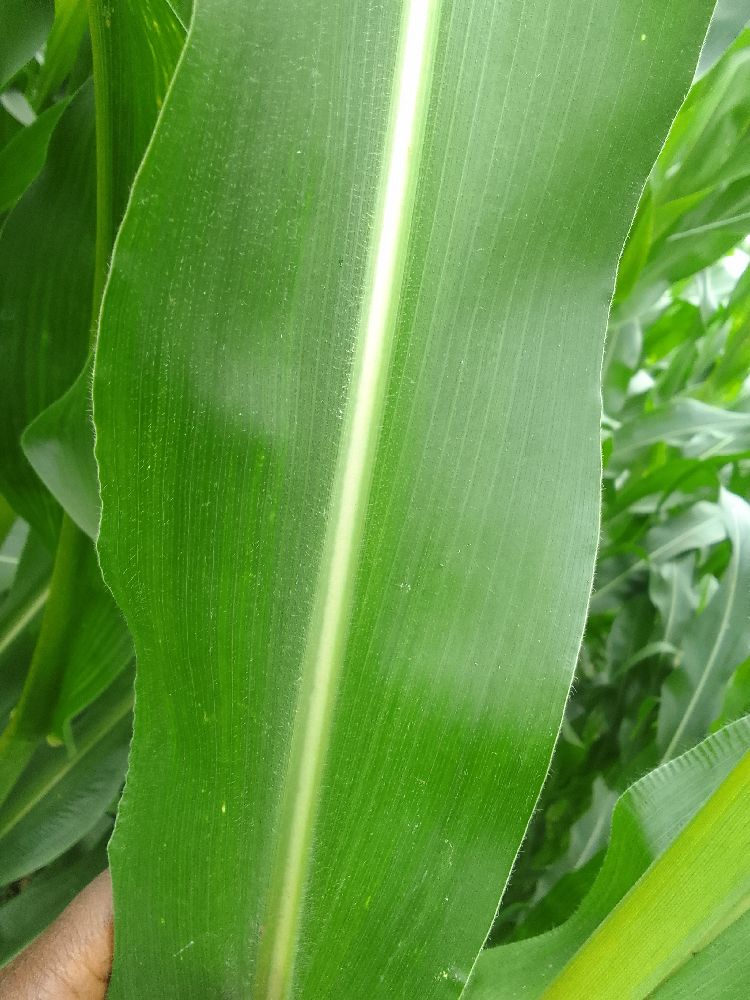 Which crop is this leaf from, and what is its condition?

maize, healthy
